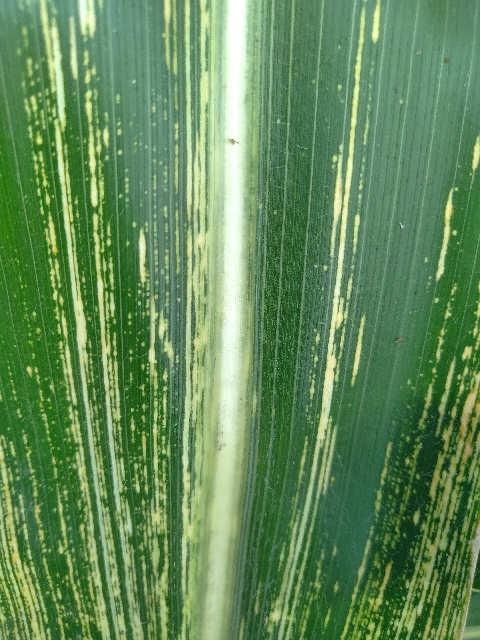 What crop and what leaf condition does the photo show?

maize, maize streak virus
